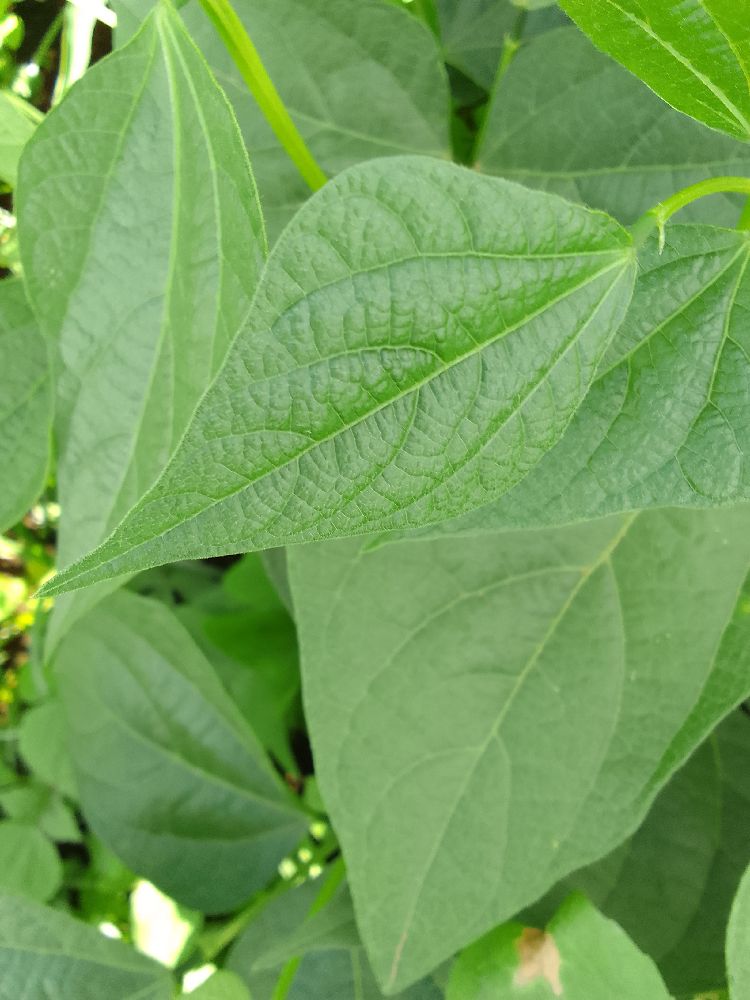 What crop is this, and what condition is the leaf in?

common bean, healthy
